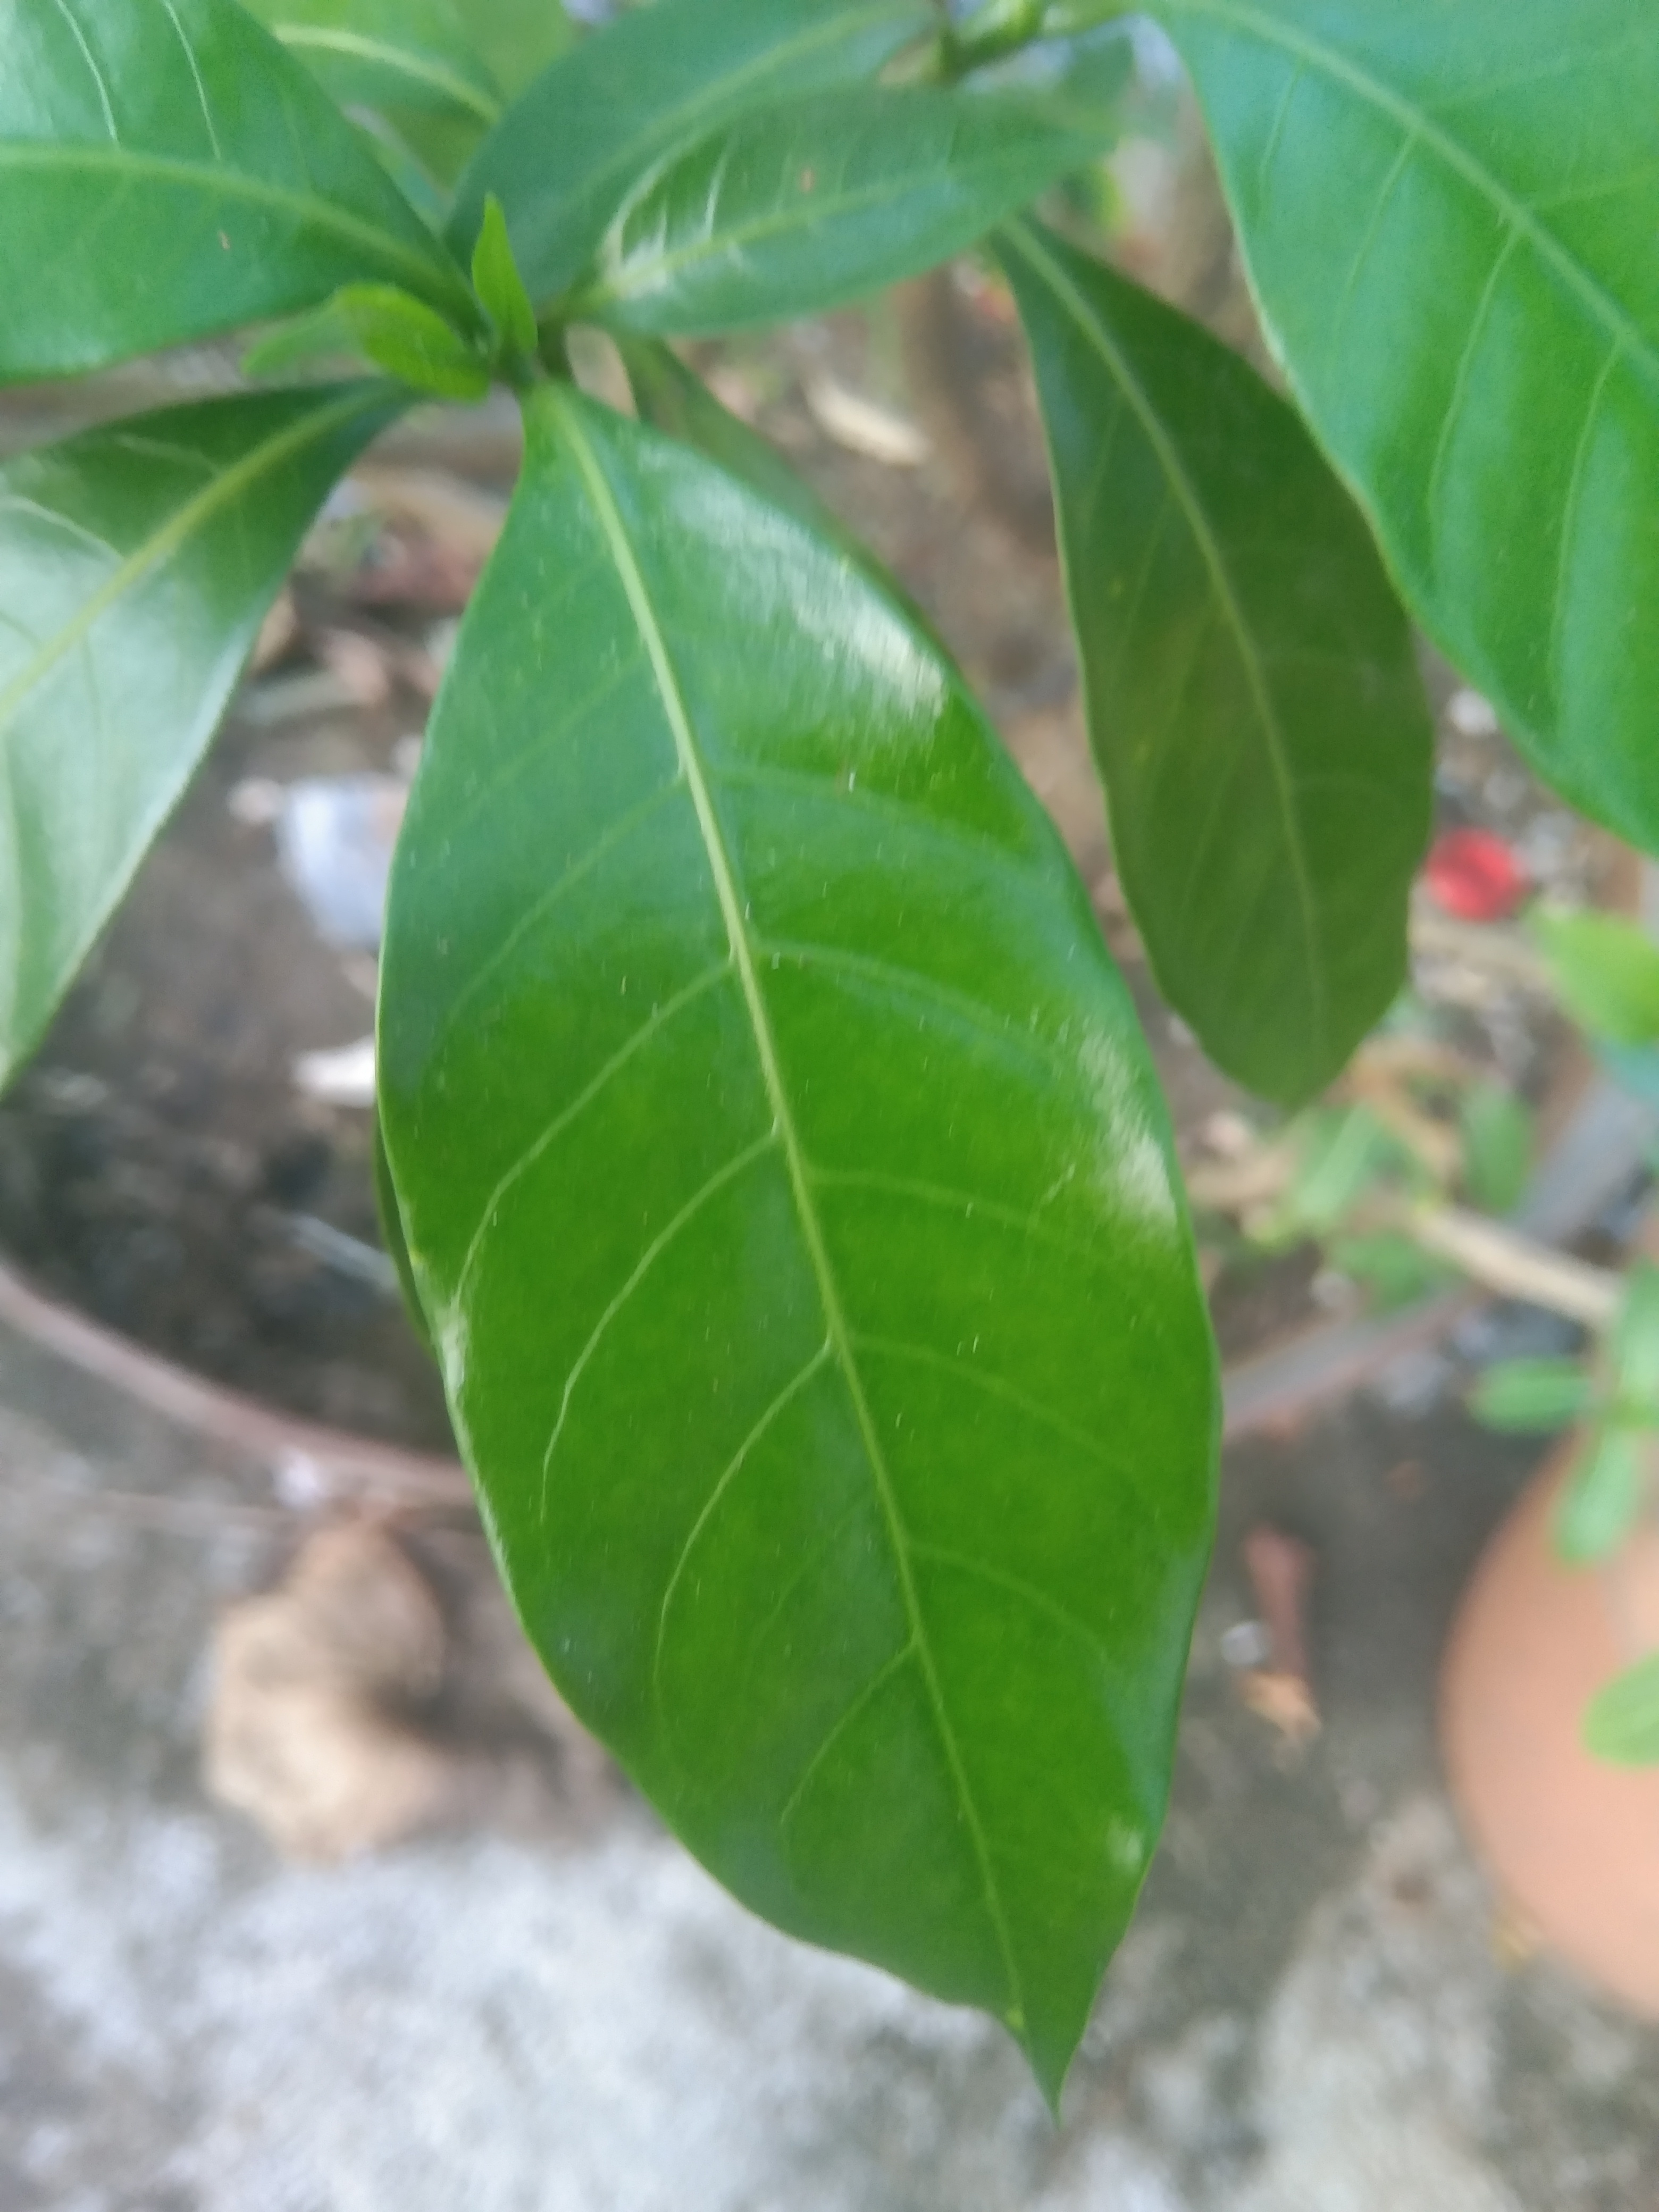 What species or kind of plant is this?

togor
